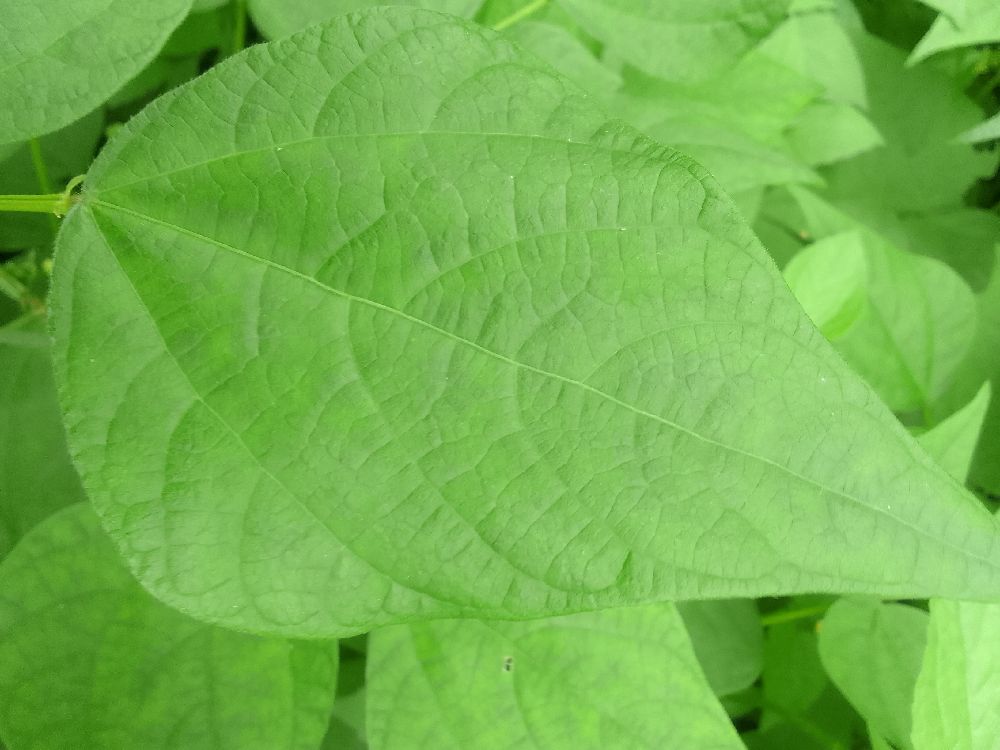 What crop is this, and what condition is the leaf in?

common bean, healthy
